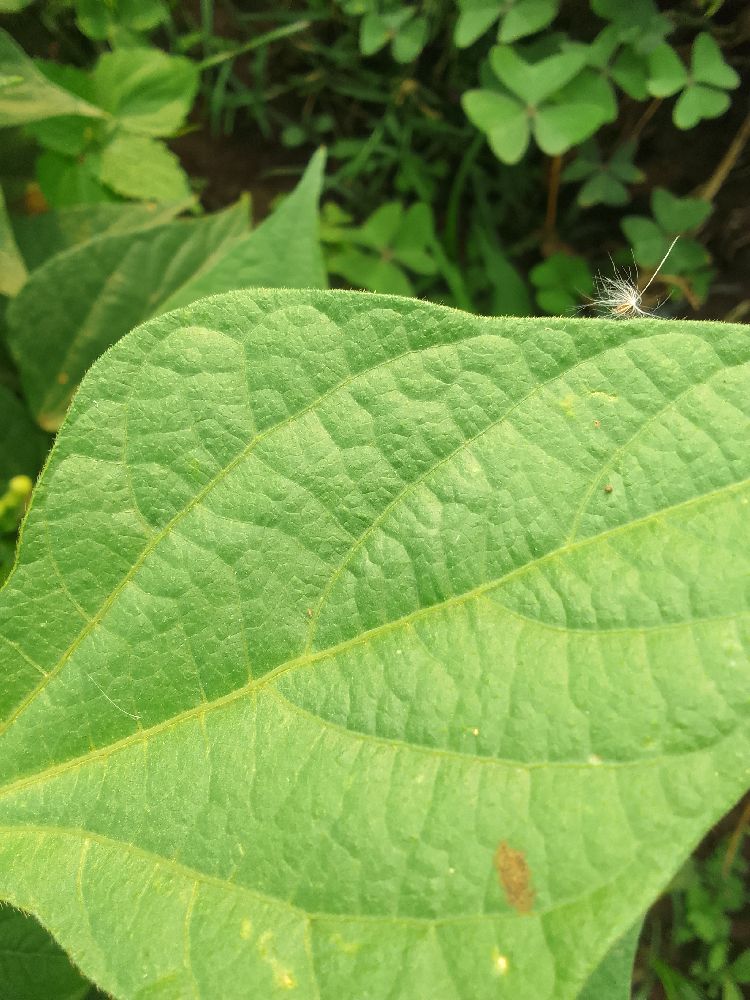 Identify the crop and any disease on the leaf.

common bean, healthy
